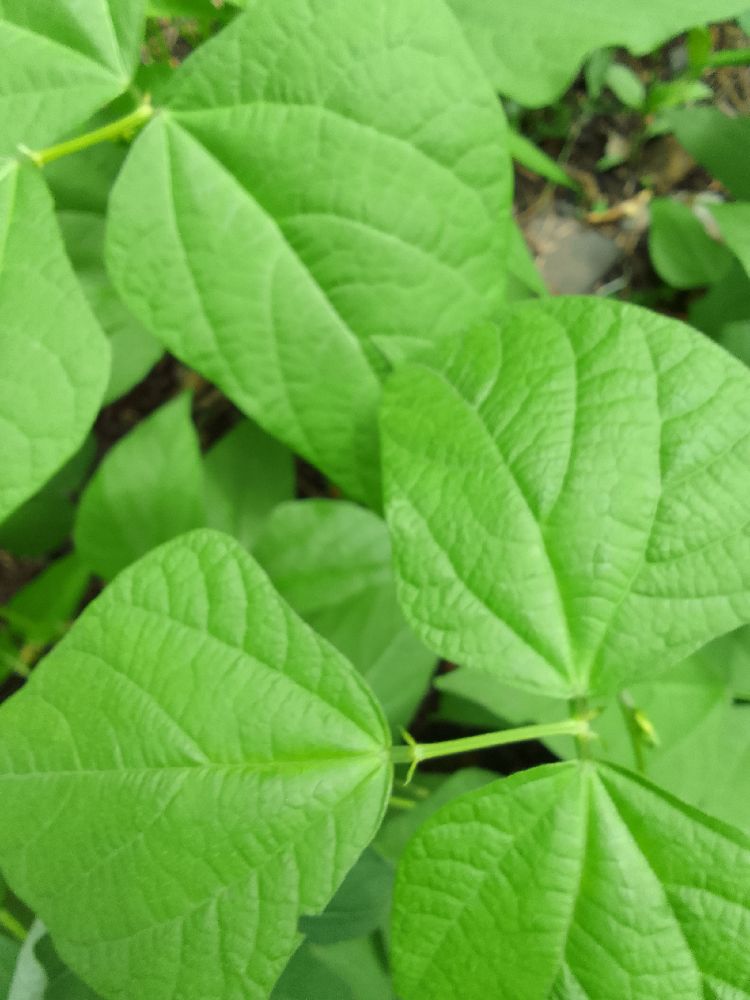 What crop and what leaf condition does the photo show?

common bean, healthy
